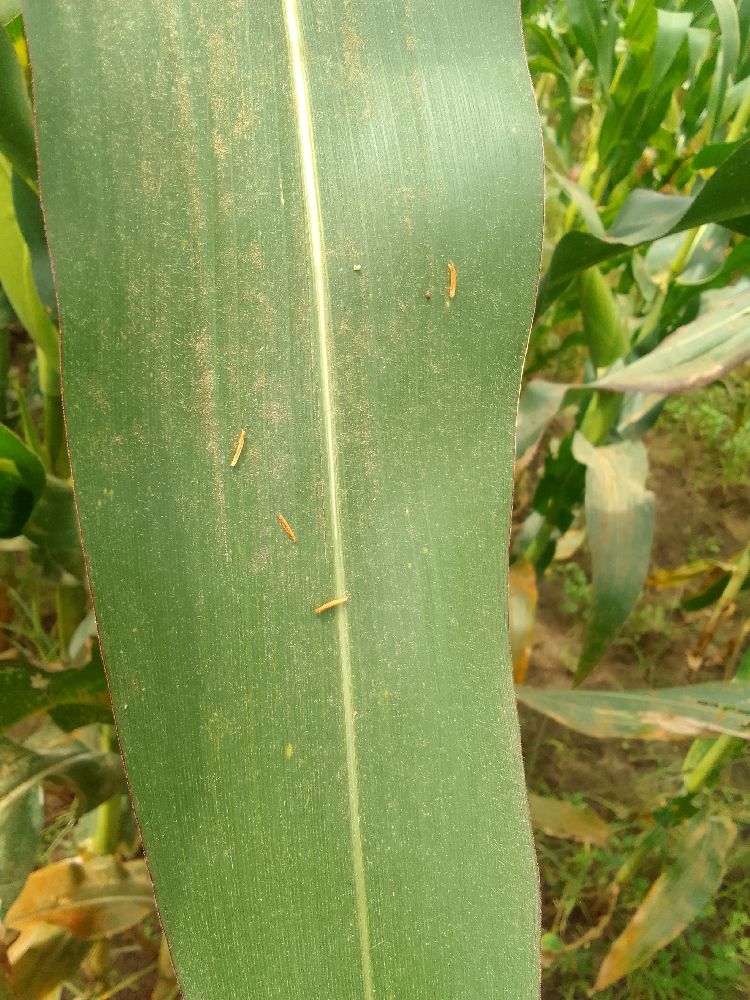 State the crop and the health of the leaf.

maize, healthy
